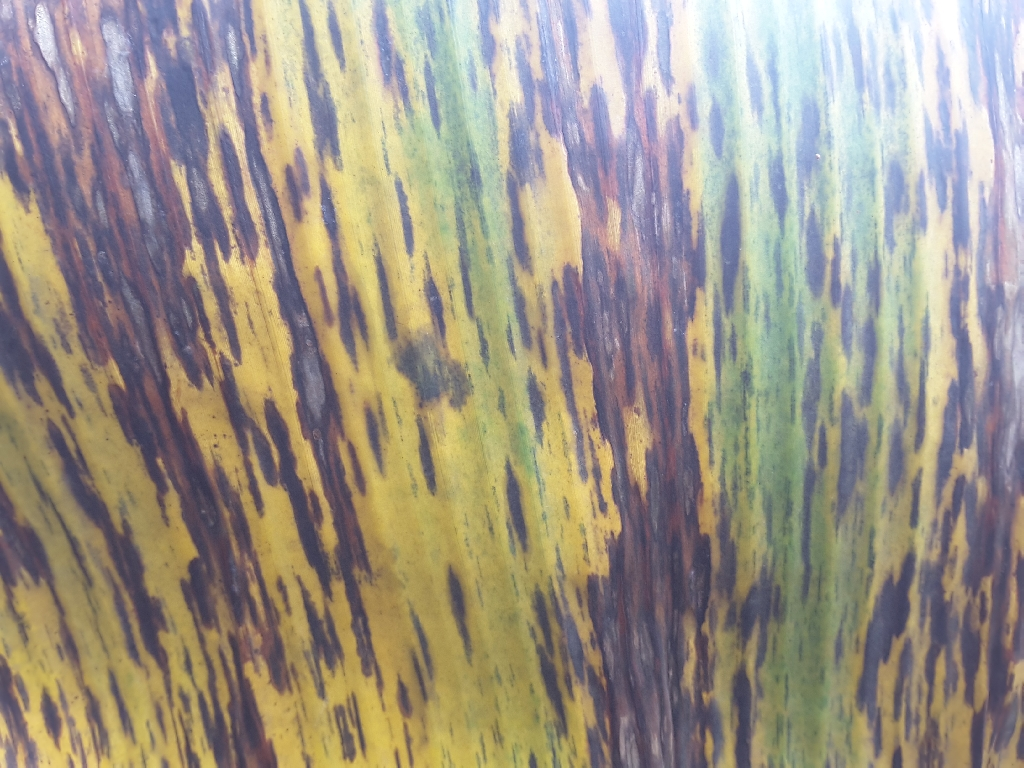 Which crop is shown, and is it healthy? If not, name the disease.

banana, black sigatoka
